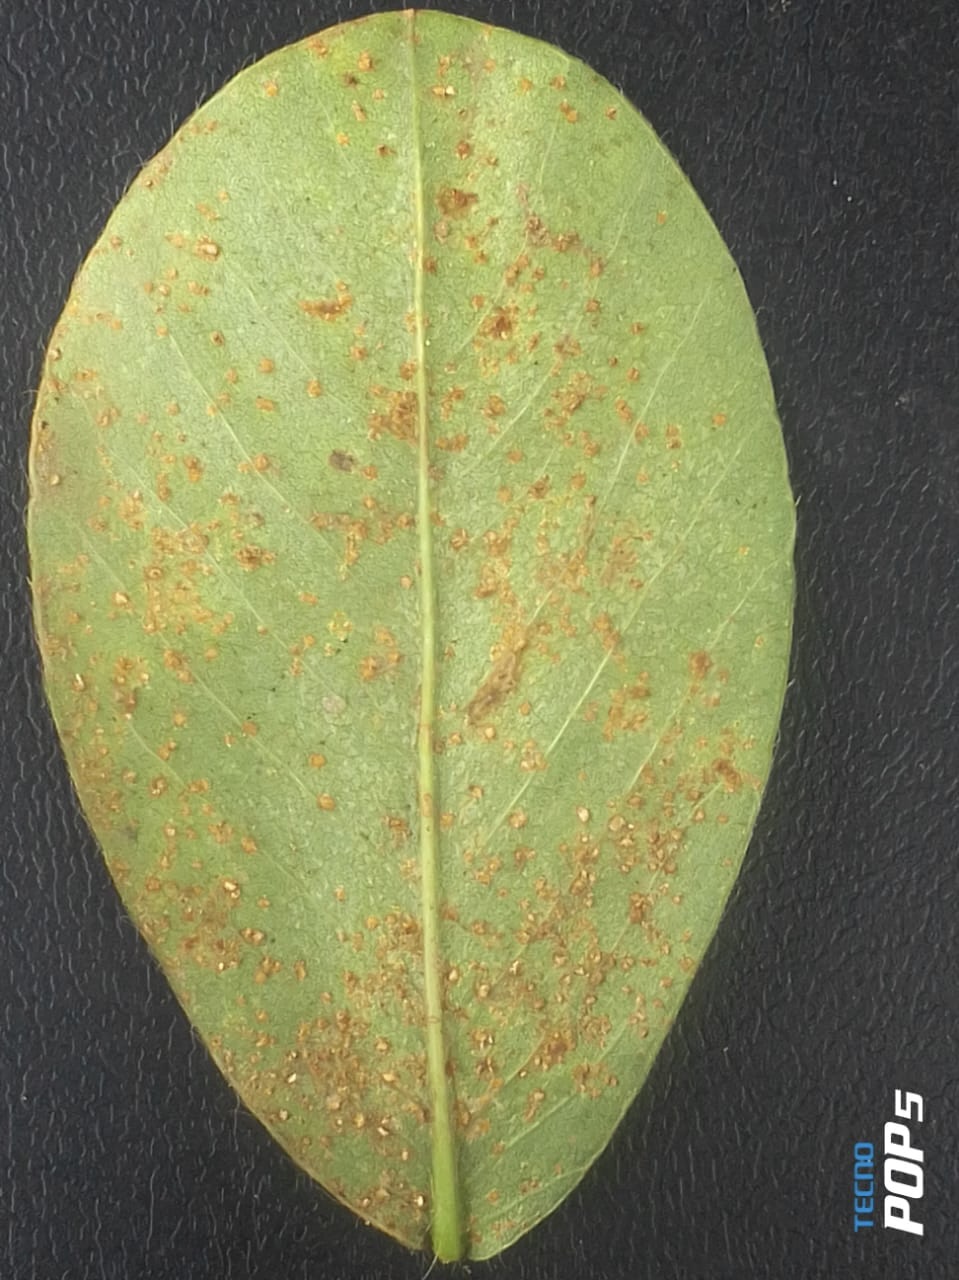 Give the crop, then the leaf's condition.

peanut, puccinia arachidis
